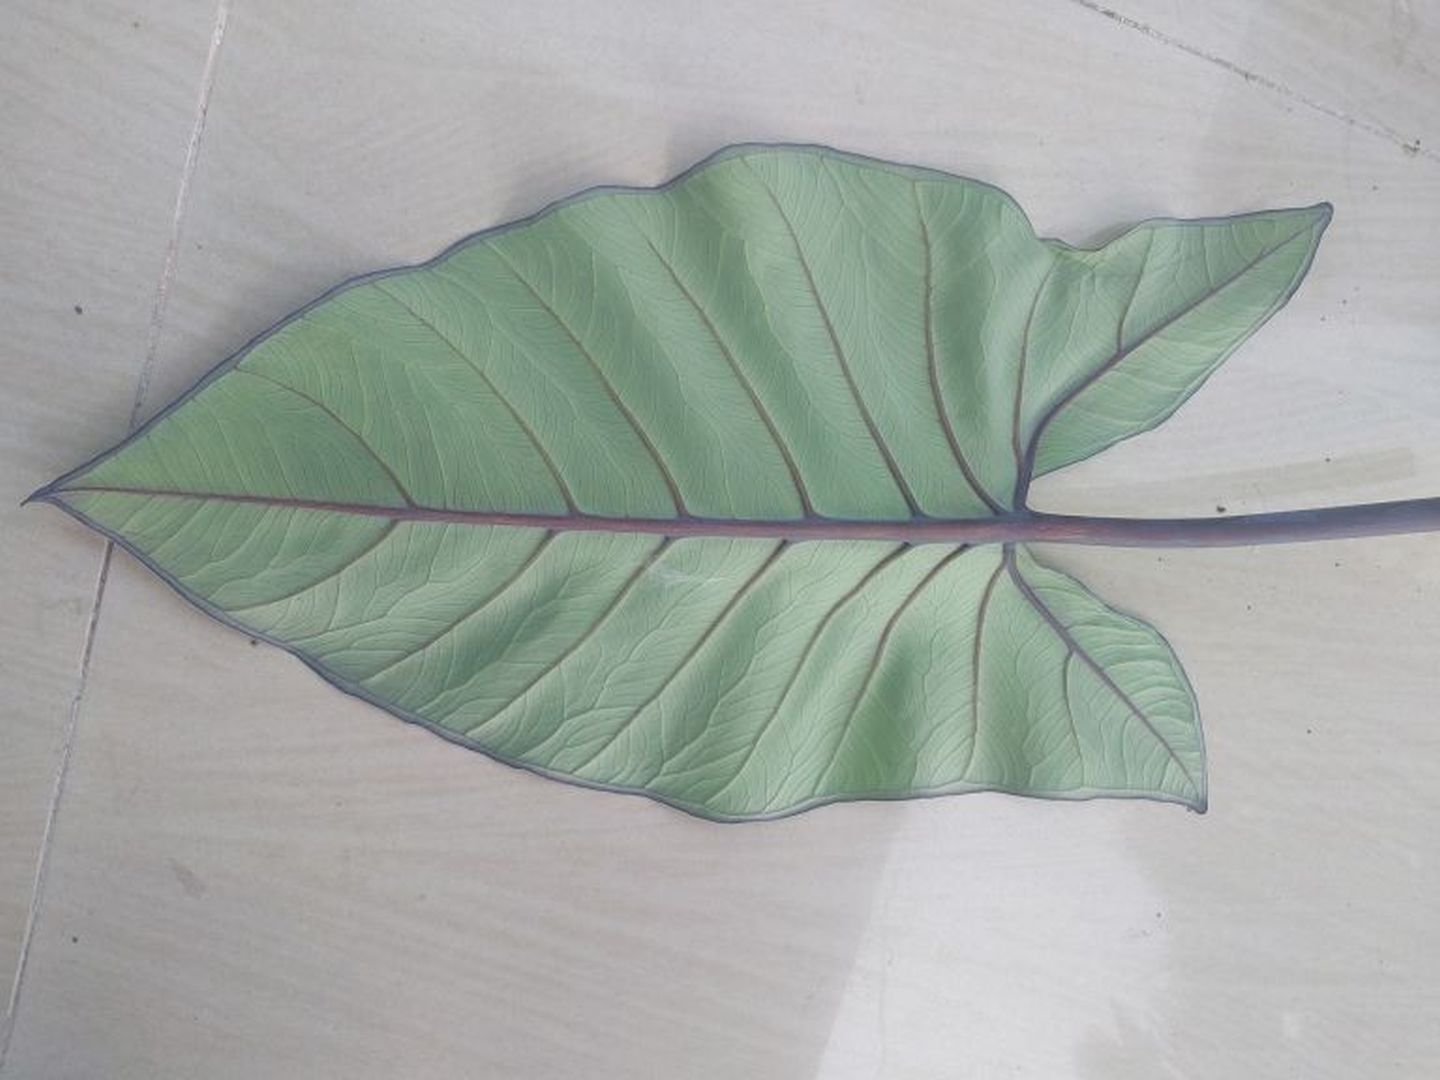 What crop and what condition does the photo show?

taro, healthy
